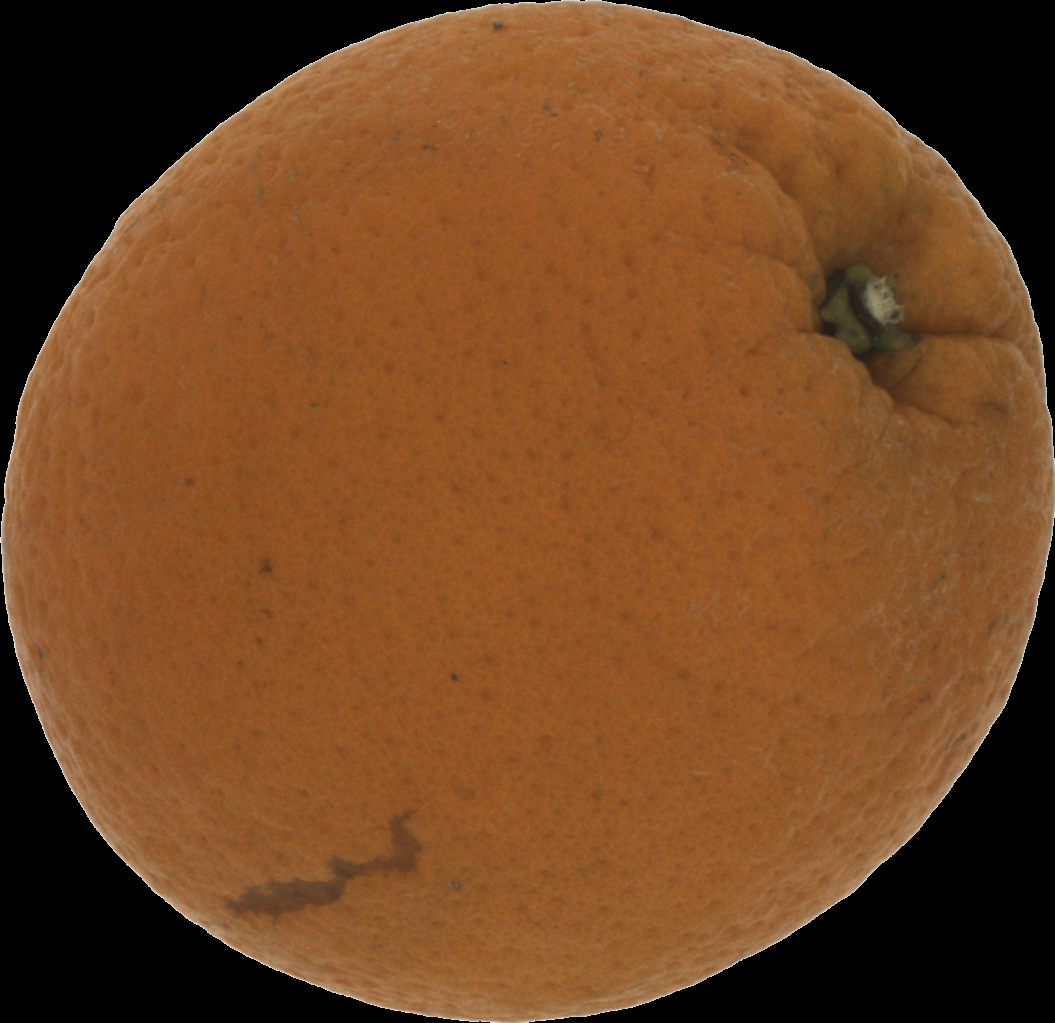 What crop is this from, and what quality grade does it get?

orange, bad
